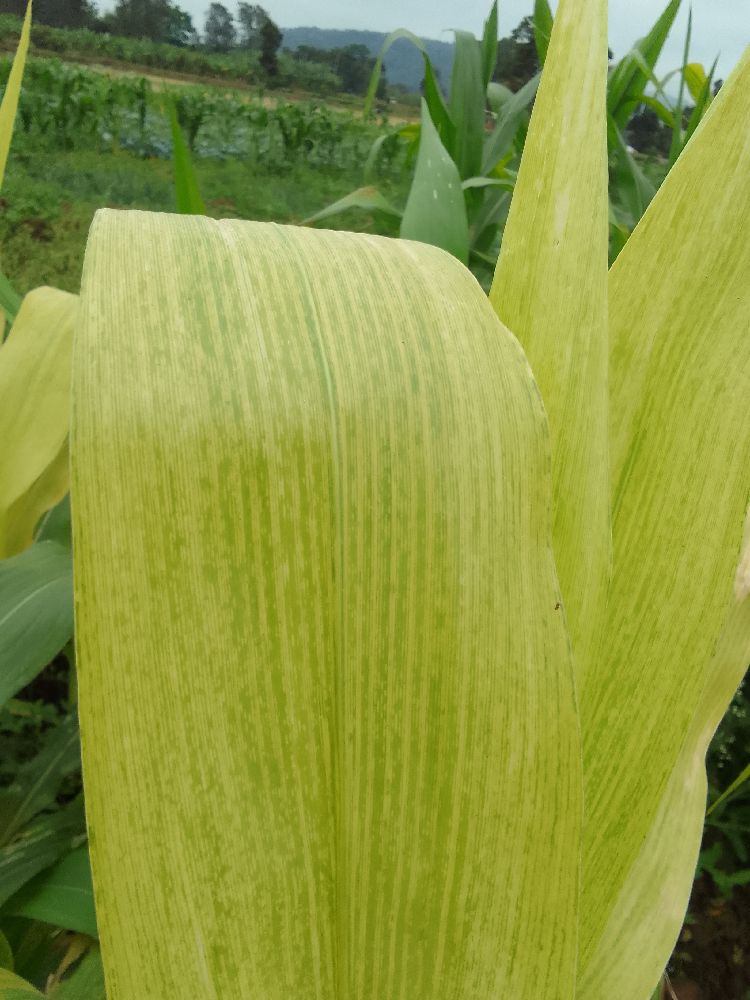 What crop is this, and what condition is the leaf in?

maize, maize lethal necrosis
